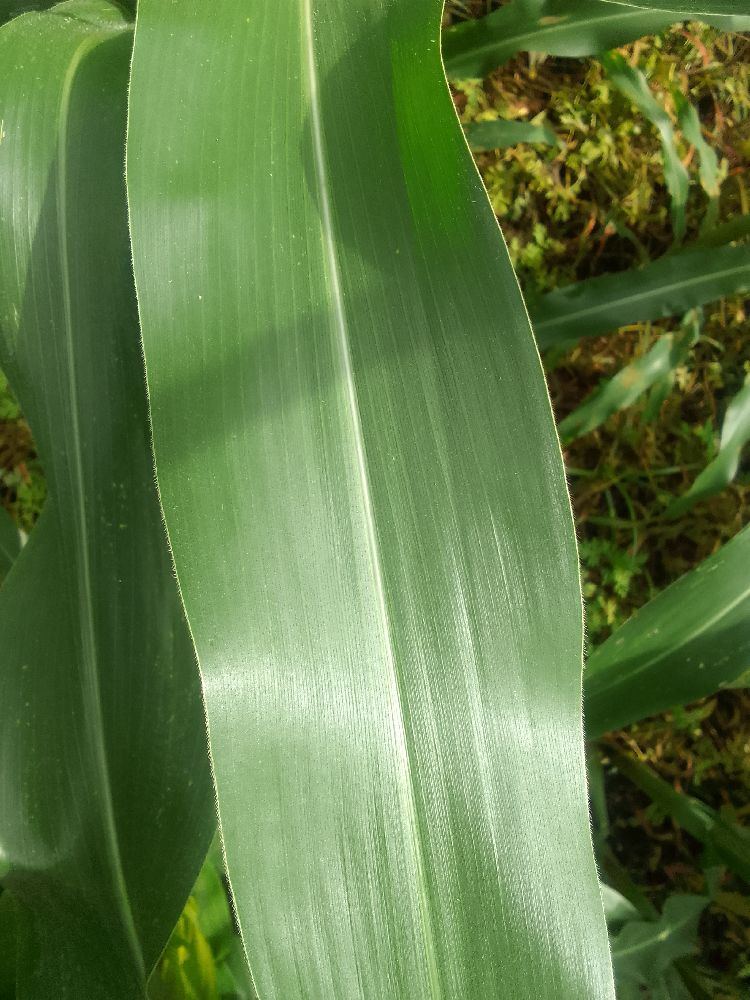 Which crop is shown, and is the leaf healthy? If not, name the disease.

maize, healthy
